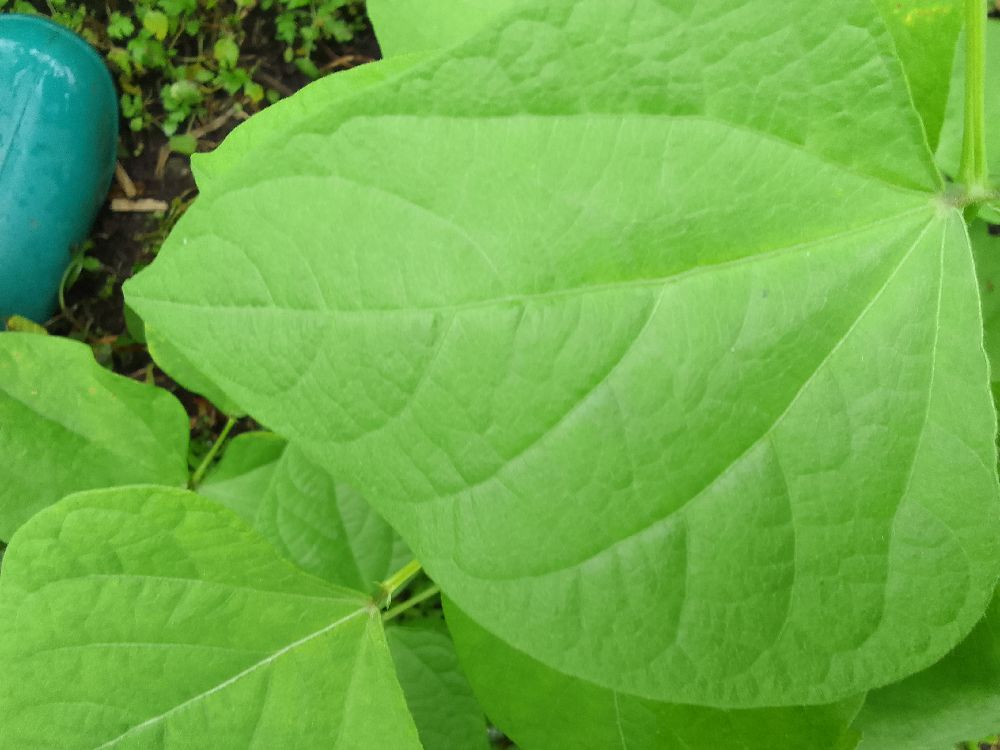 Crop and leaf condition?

common bean, healthy
